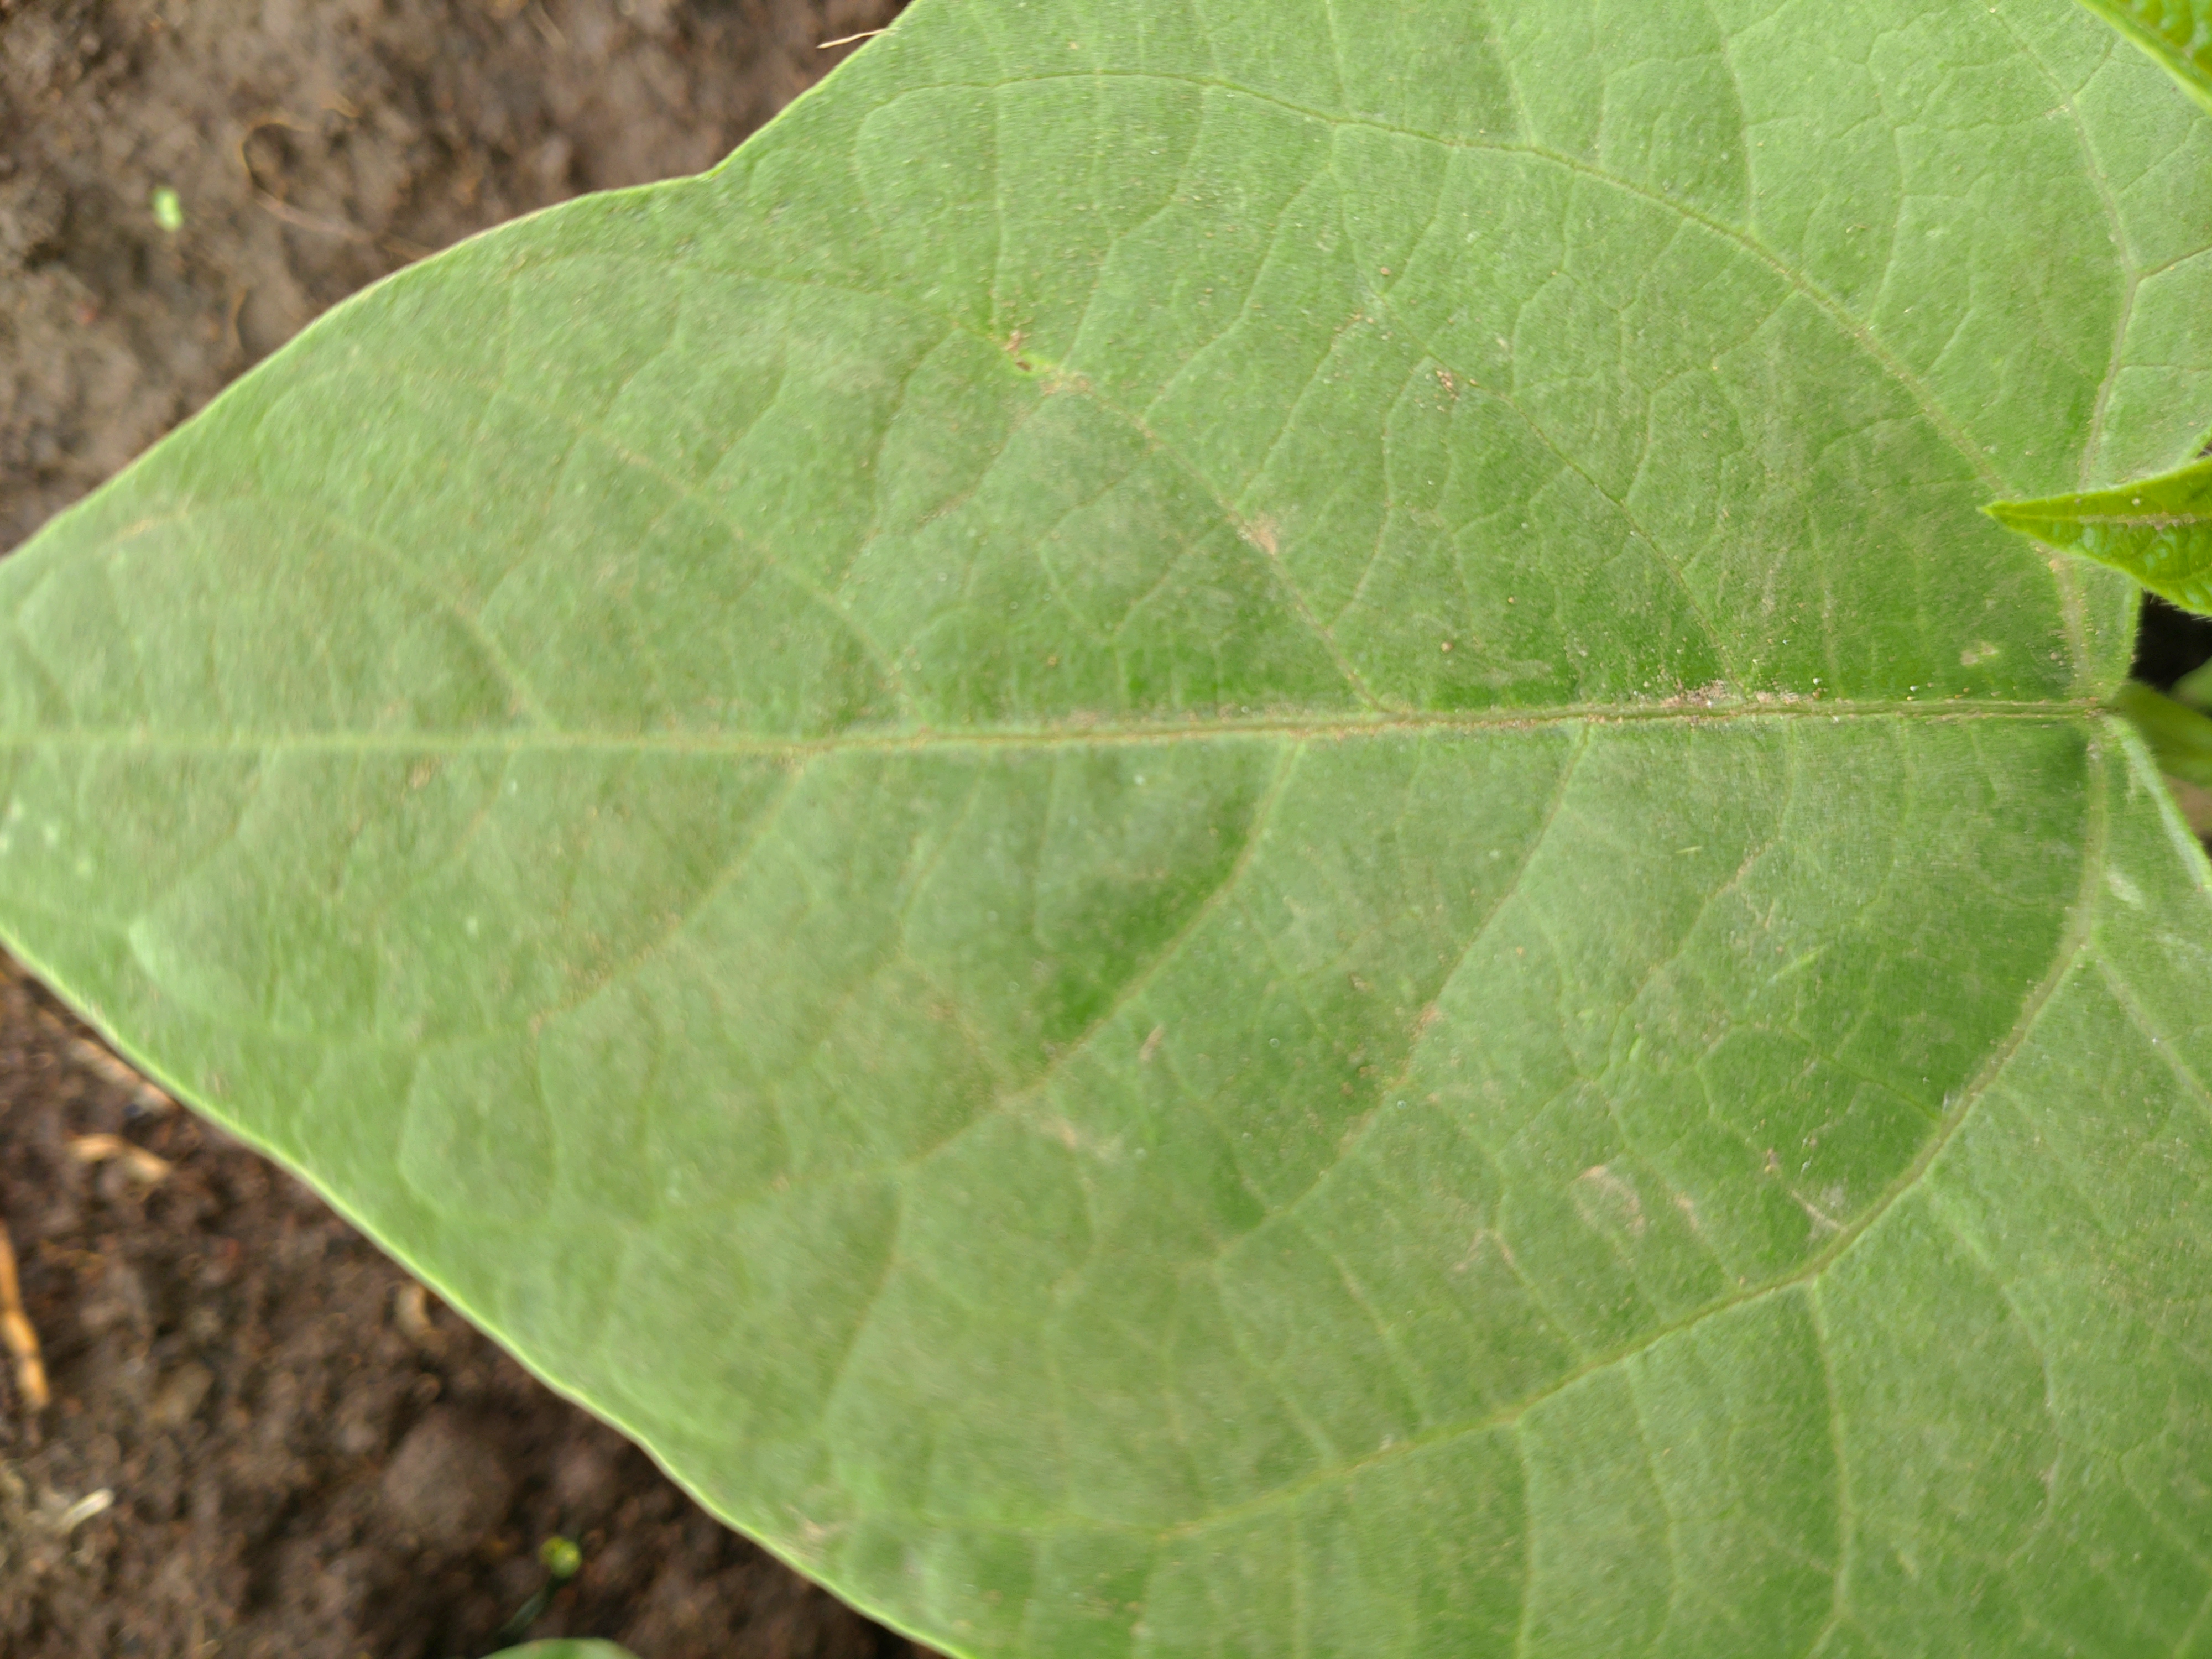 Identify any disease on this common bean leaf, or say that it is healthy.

healthy
